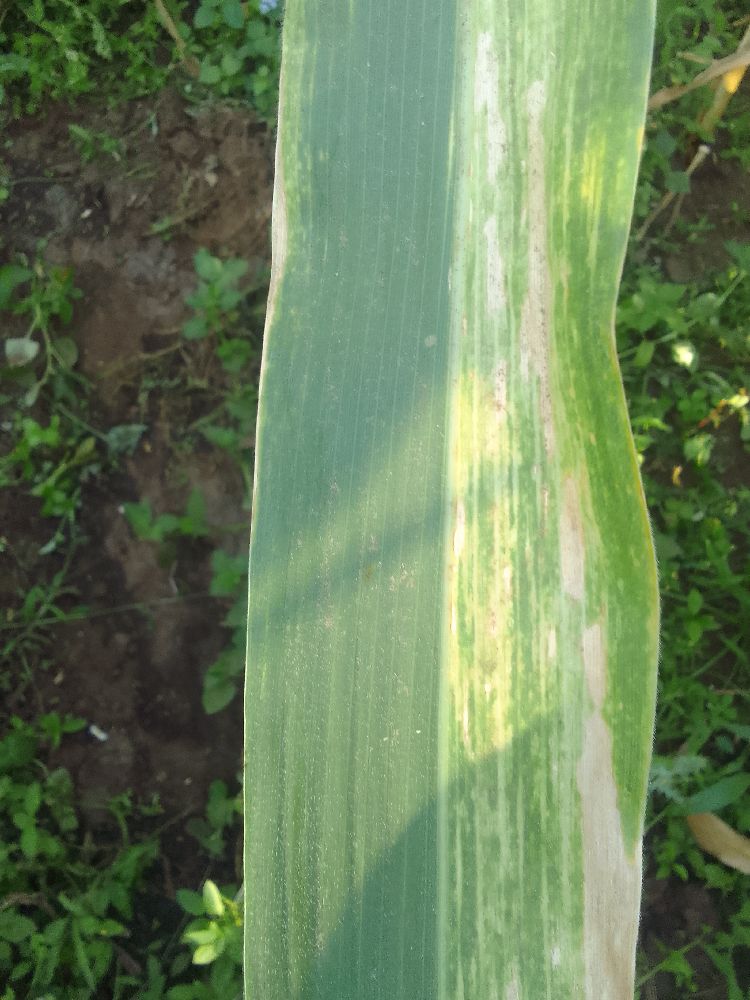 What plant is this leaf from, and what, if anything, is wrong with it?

maize, maize lethal necrosis
